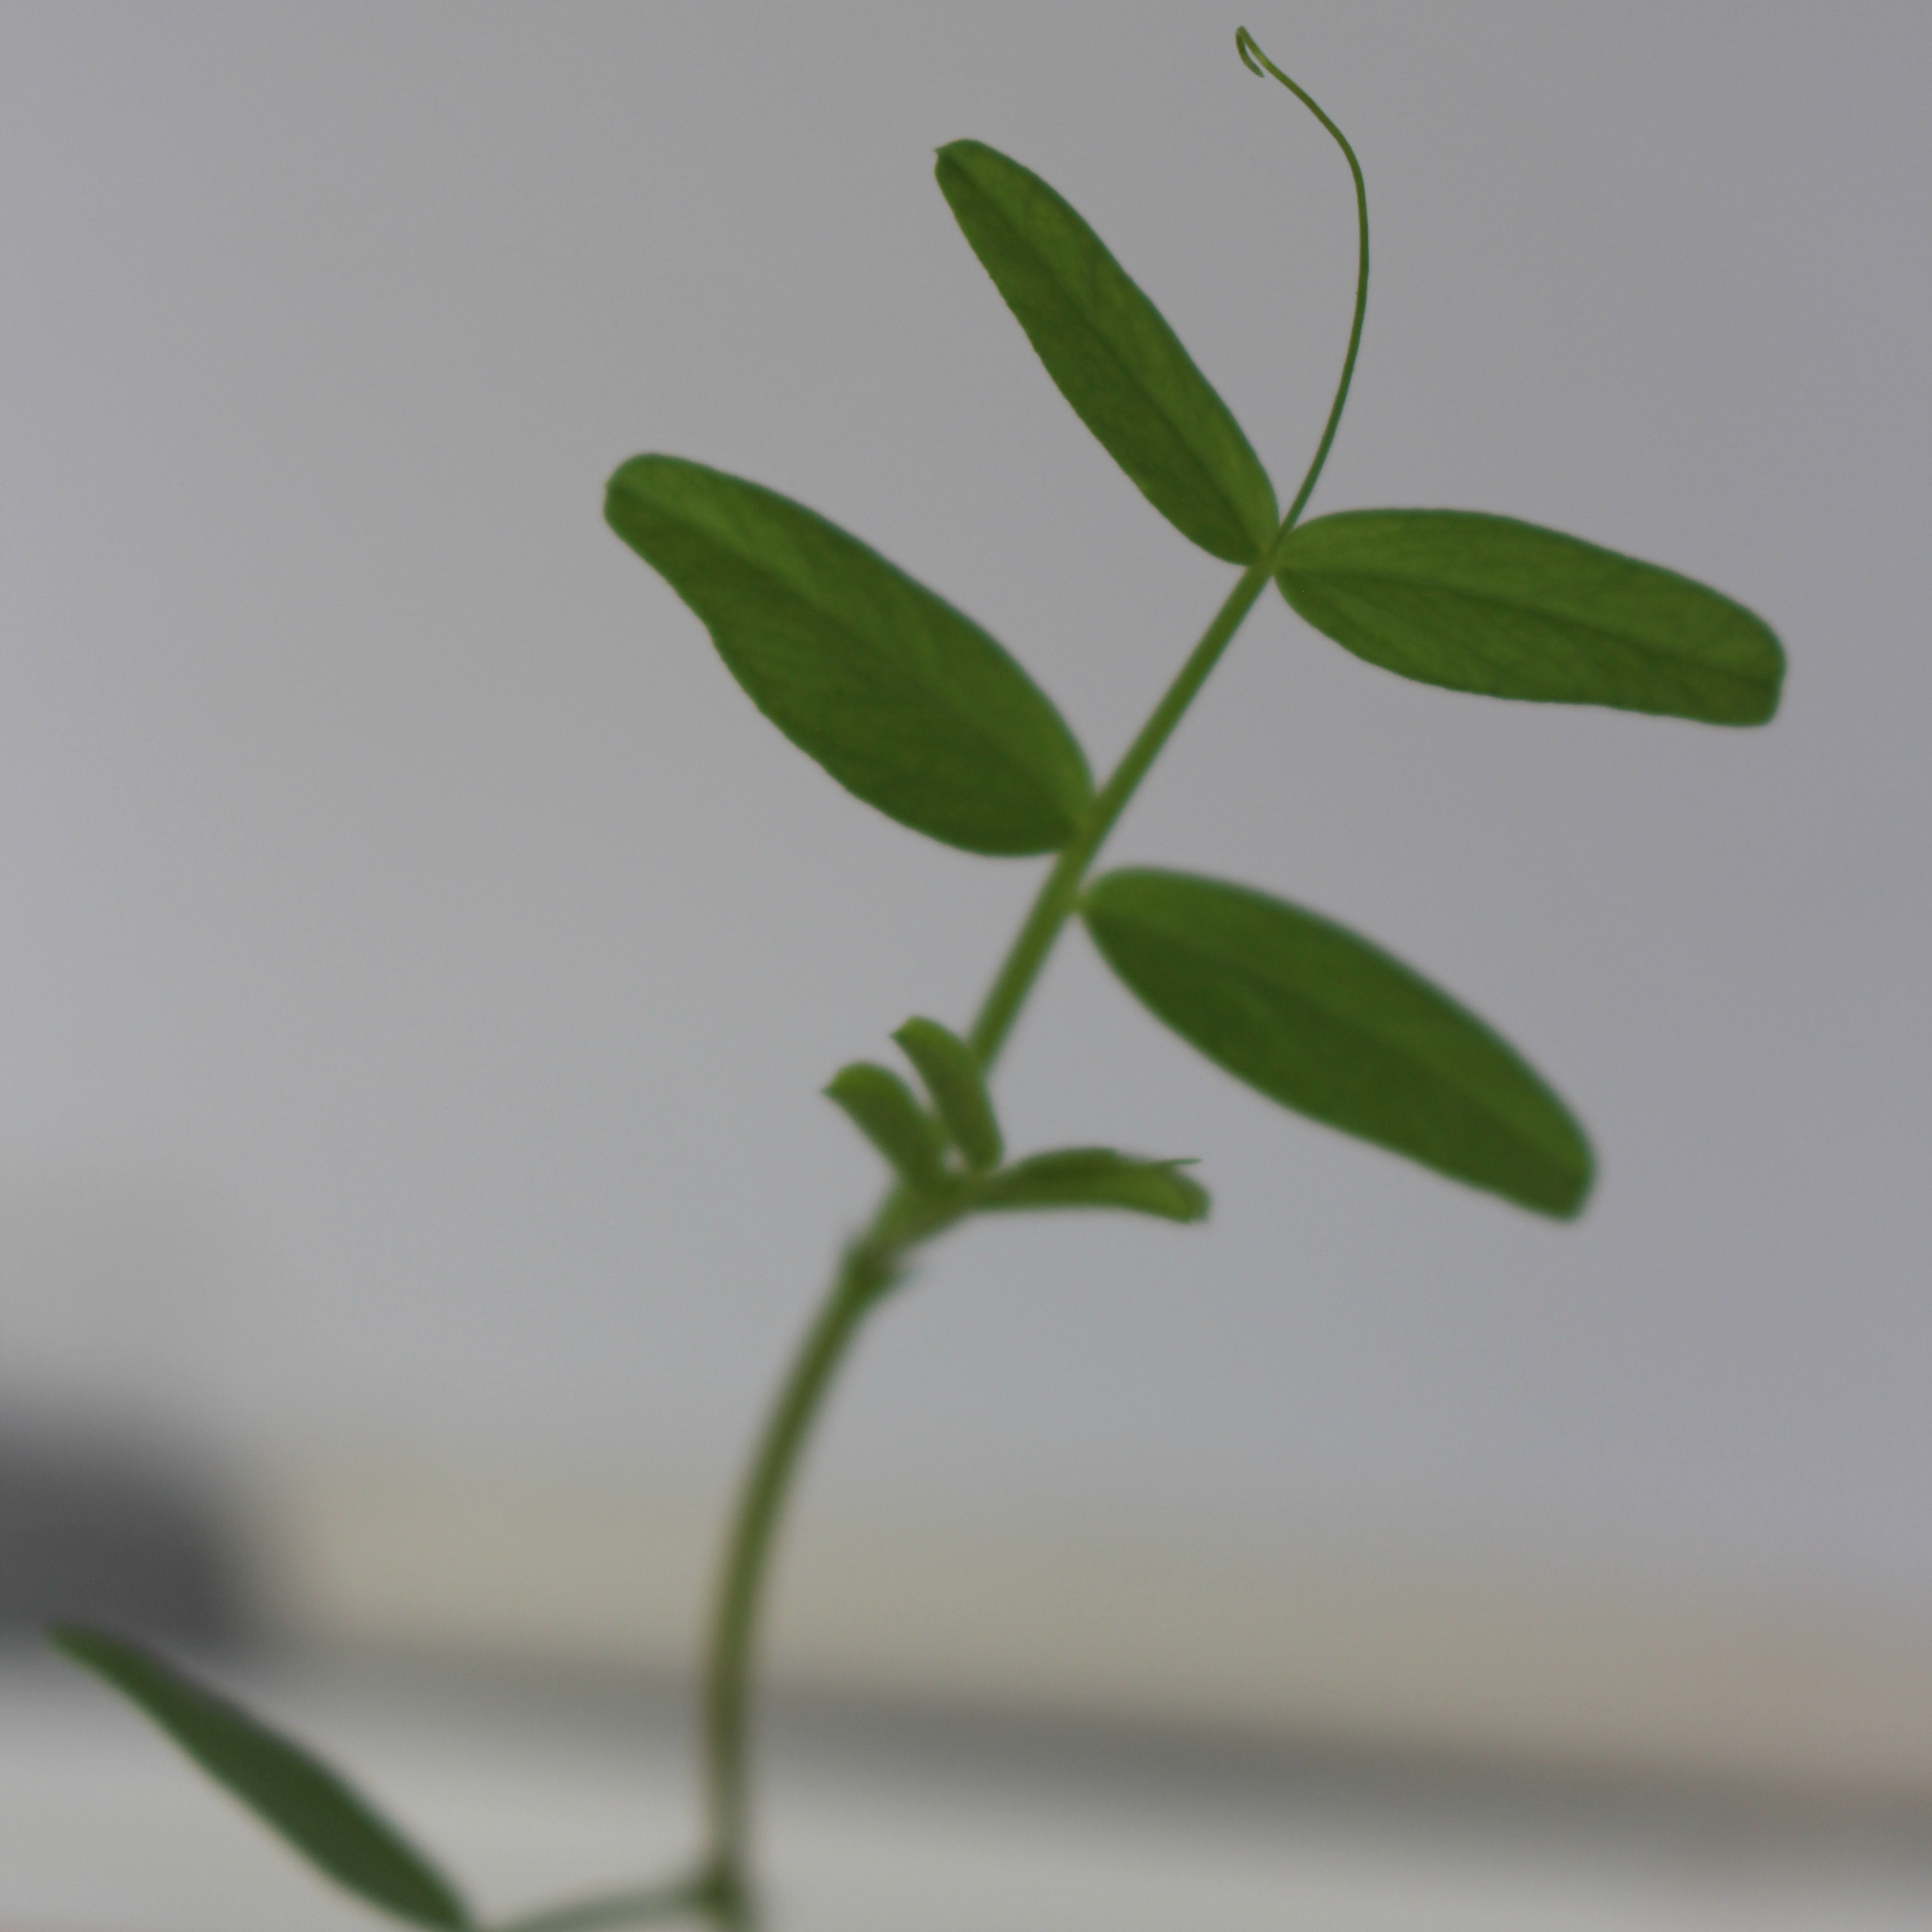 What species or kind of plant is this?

Vicia sativa
